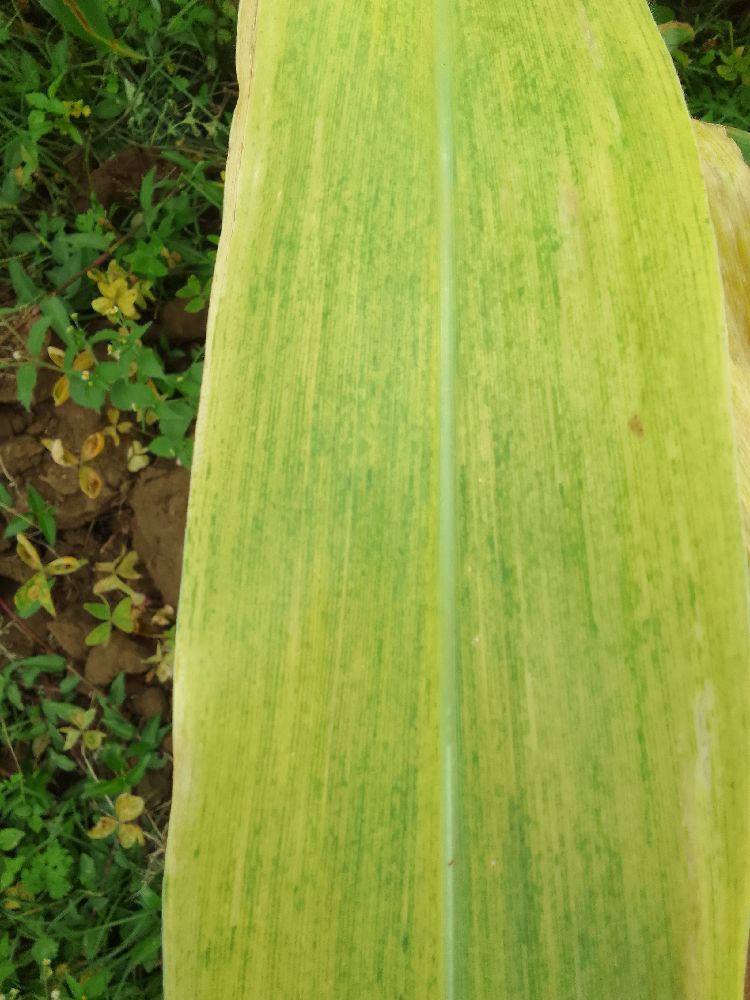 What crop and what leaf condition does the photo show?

maize, maize lethal necrosis
